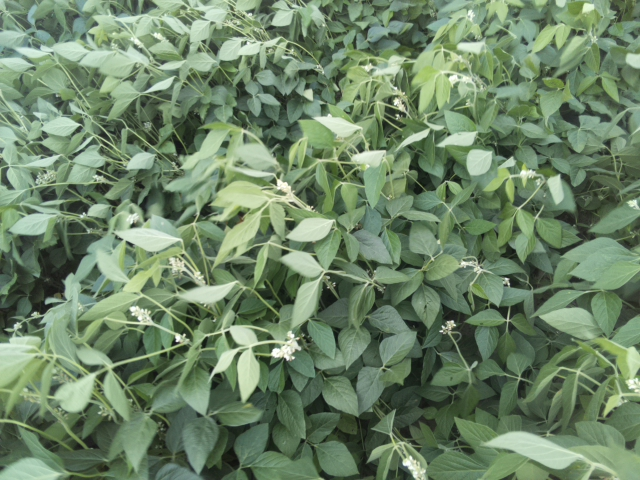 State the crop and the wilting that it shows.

soybean, slight leaflet or petiole turgor loss in upper canopy
